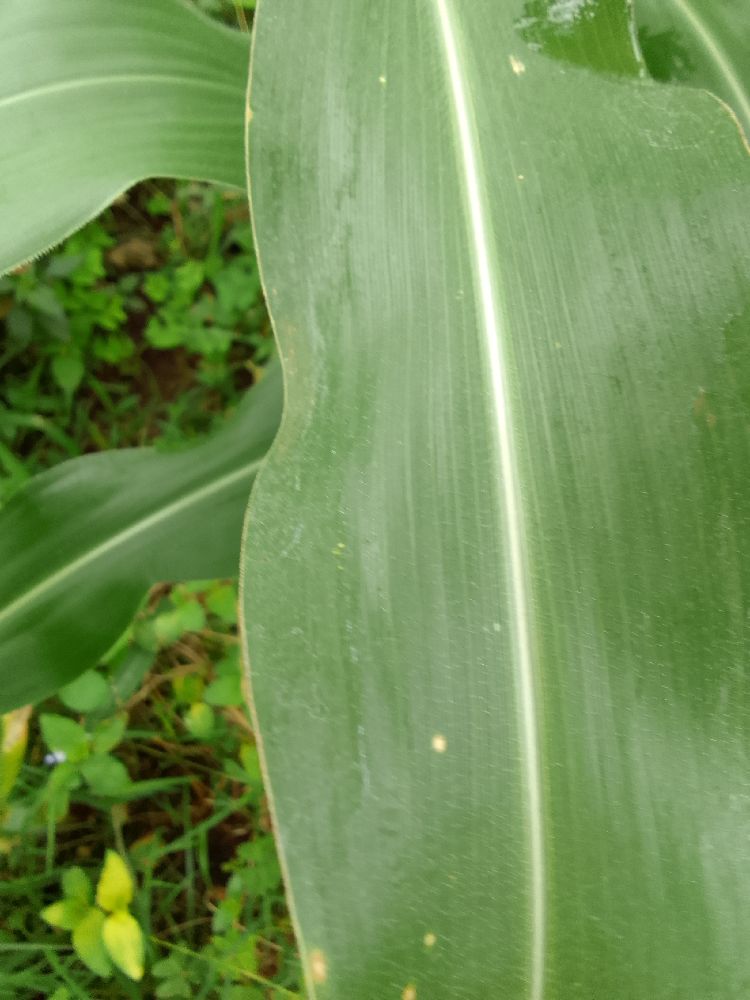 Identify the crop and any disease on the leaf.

maize, healthy
